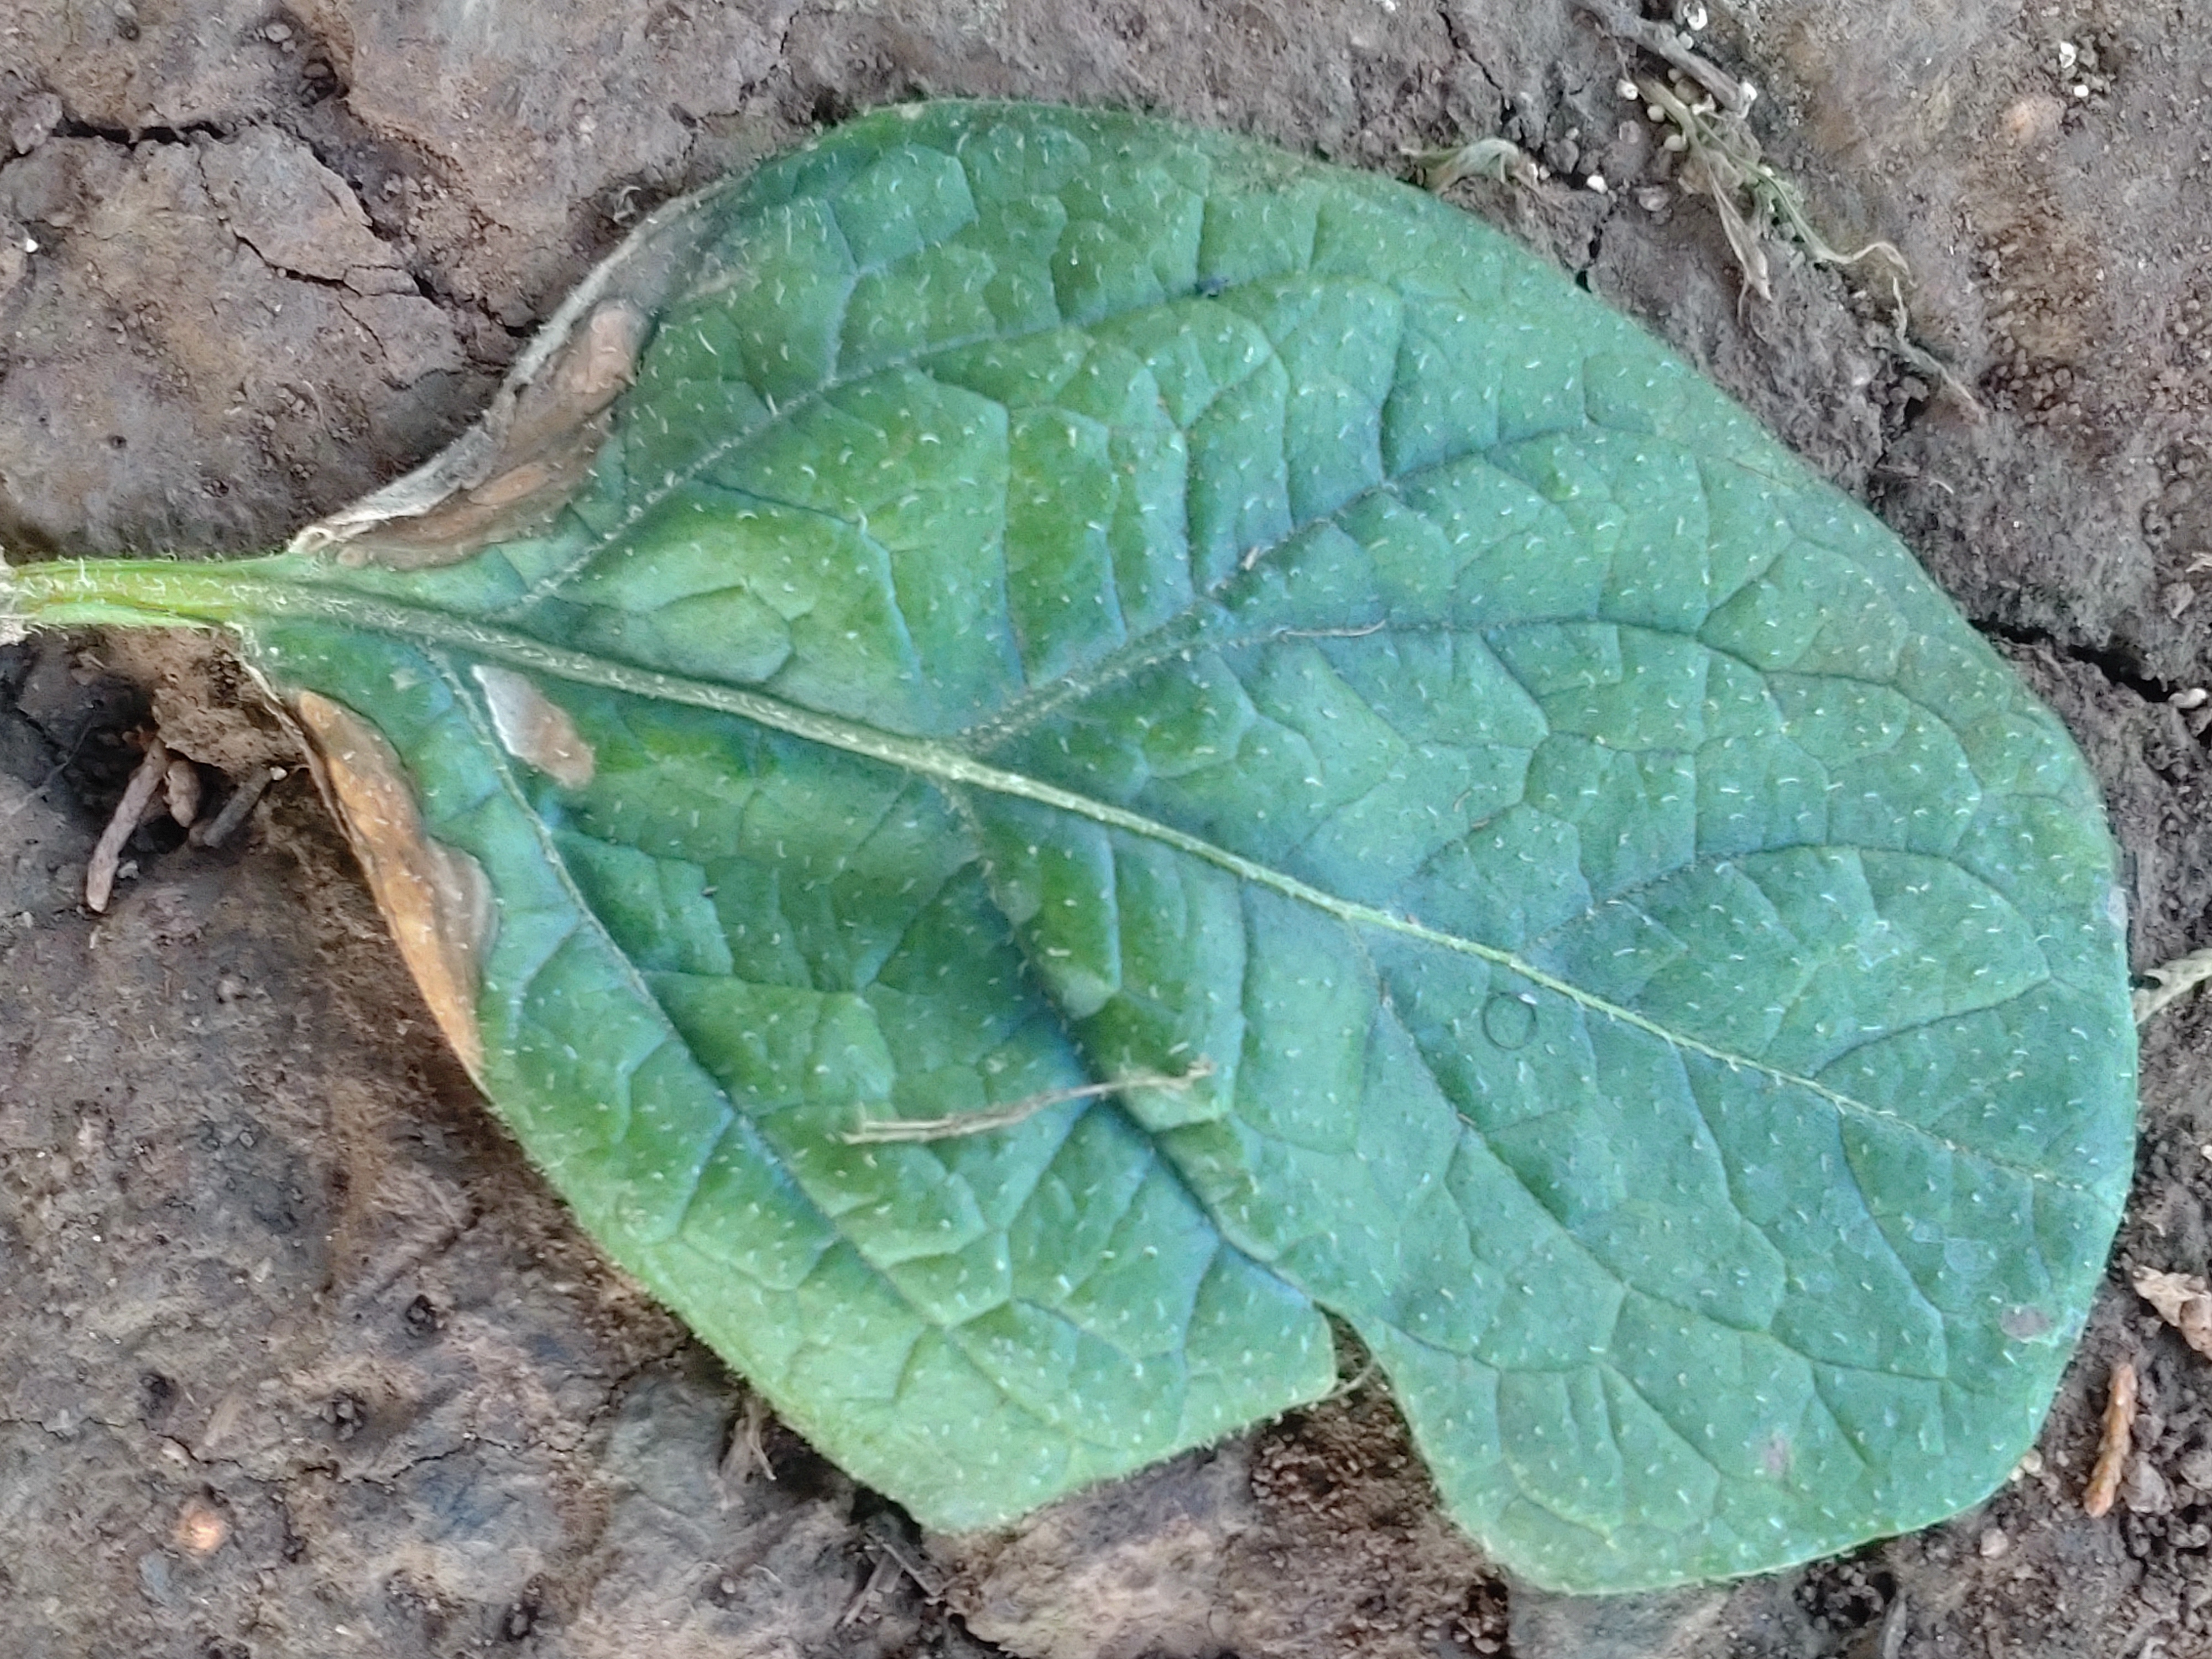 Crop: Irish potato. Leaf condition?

early blight
